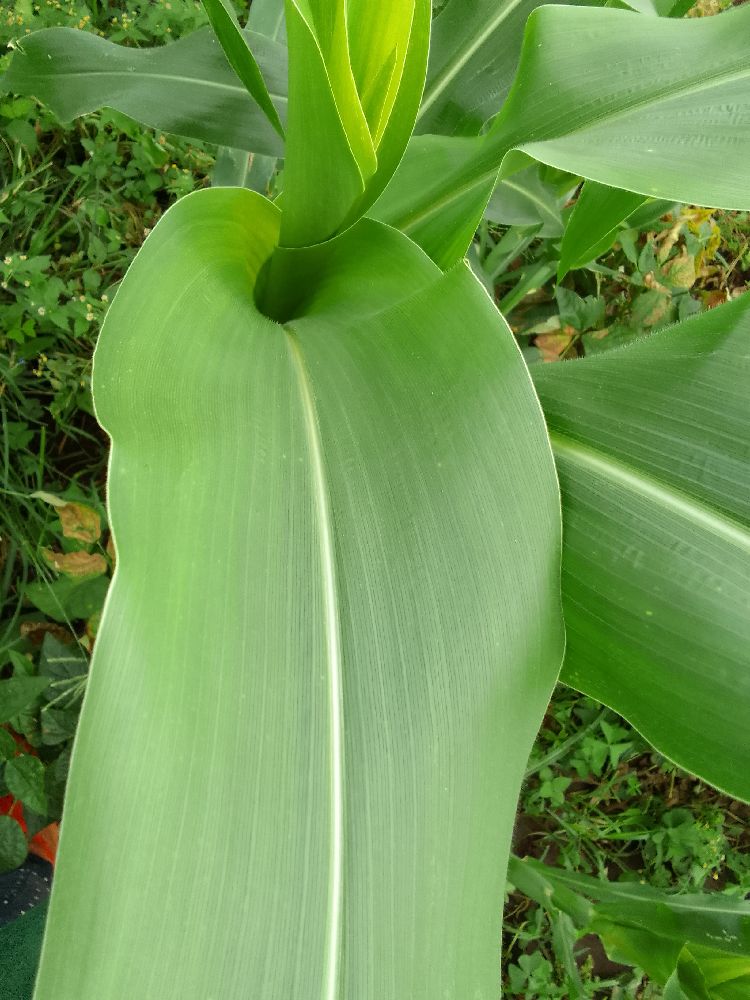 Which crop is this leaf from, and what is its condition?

maize, healthy
